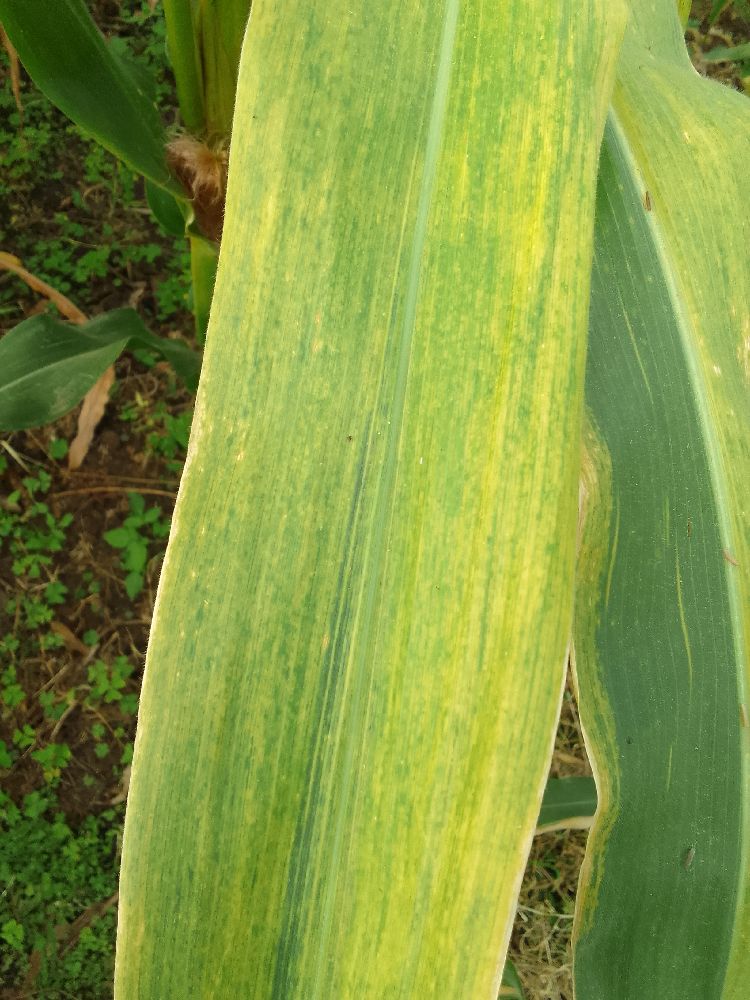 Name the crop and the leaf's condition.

maize, maize lethal necrosis
